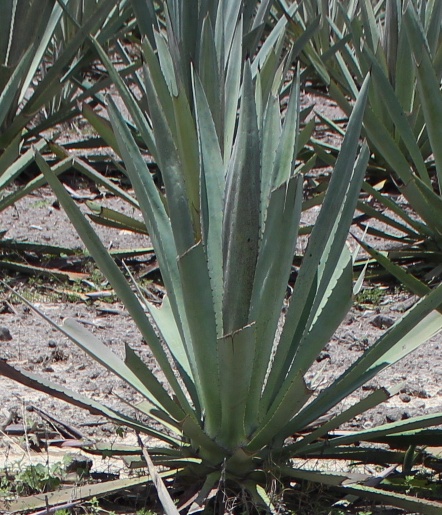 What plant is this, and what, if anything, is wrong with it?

agave, small
